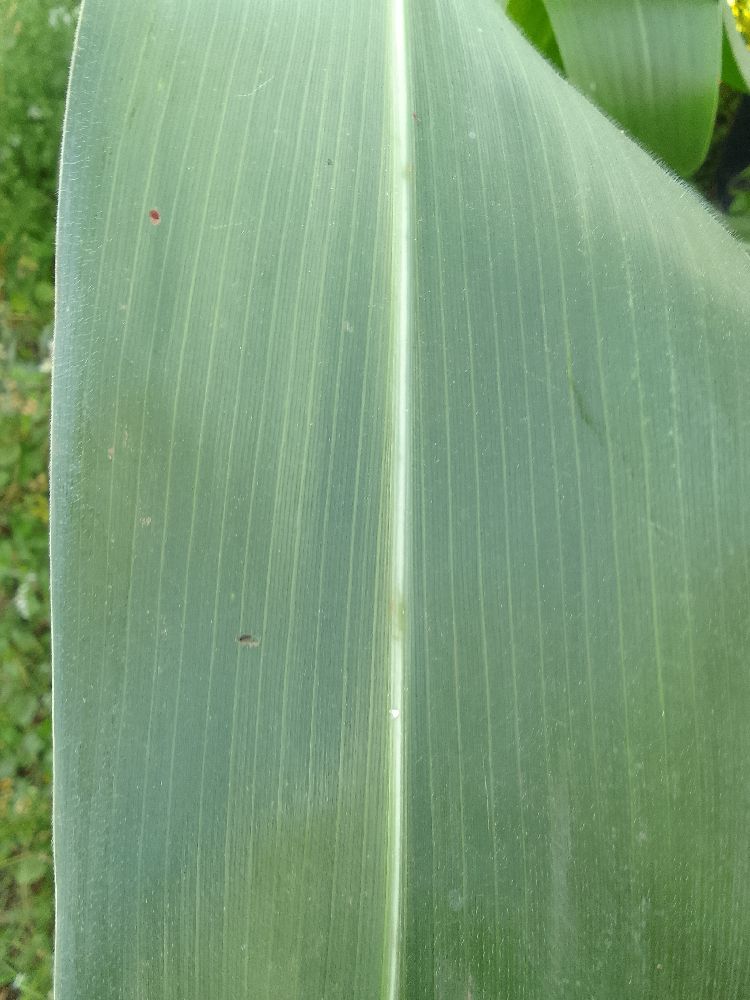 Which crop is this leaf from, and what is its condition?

maize, healthy
